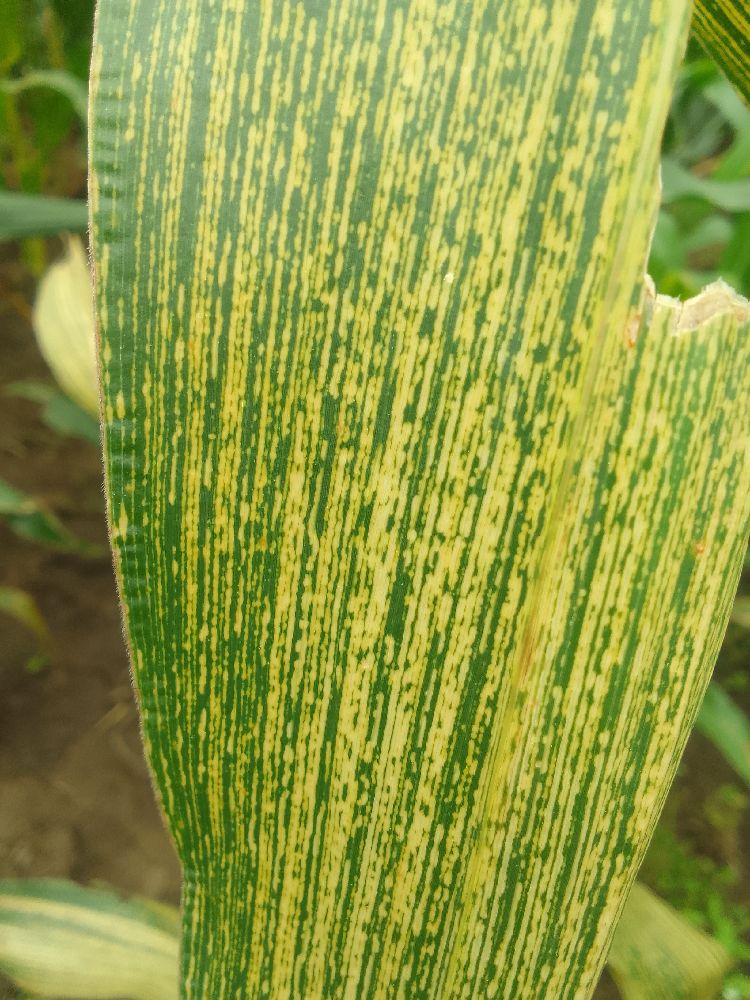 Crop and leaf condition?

maize, maize streak virus
